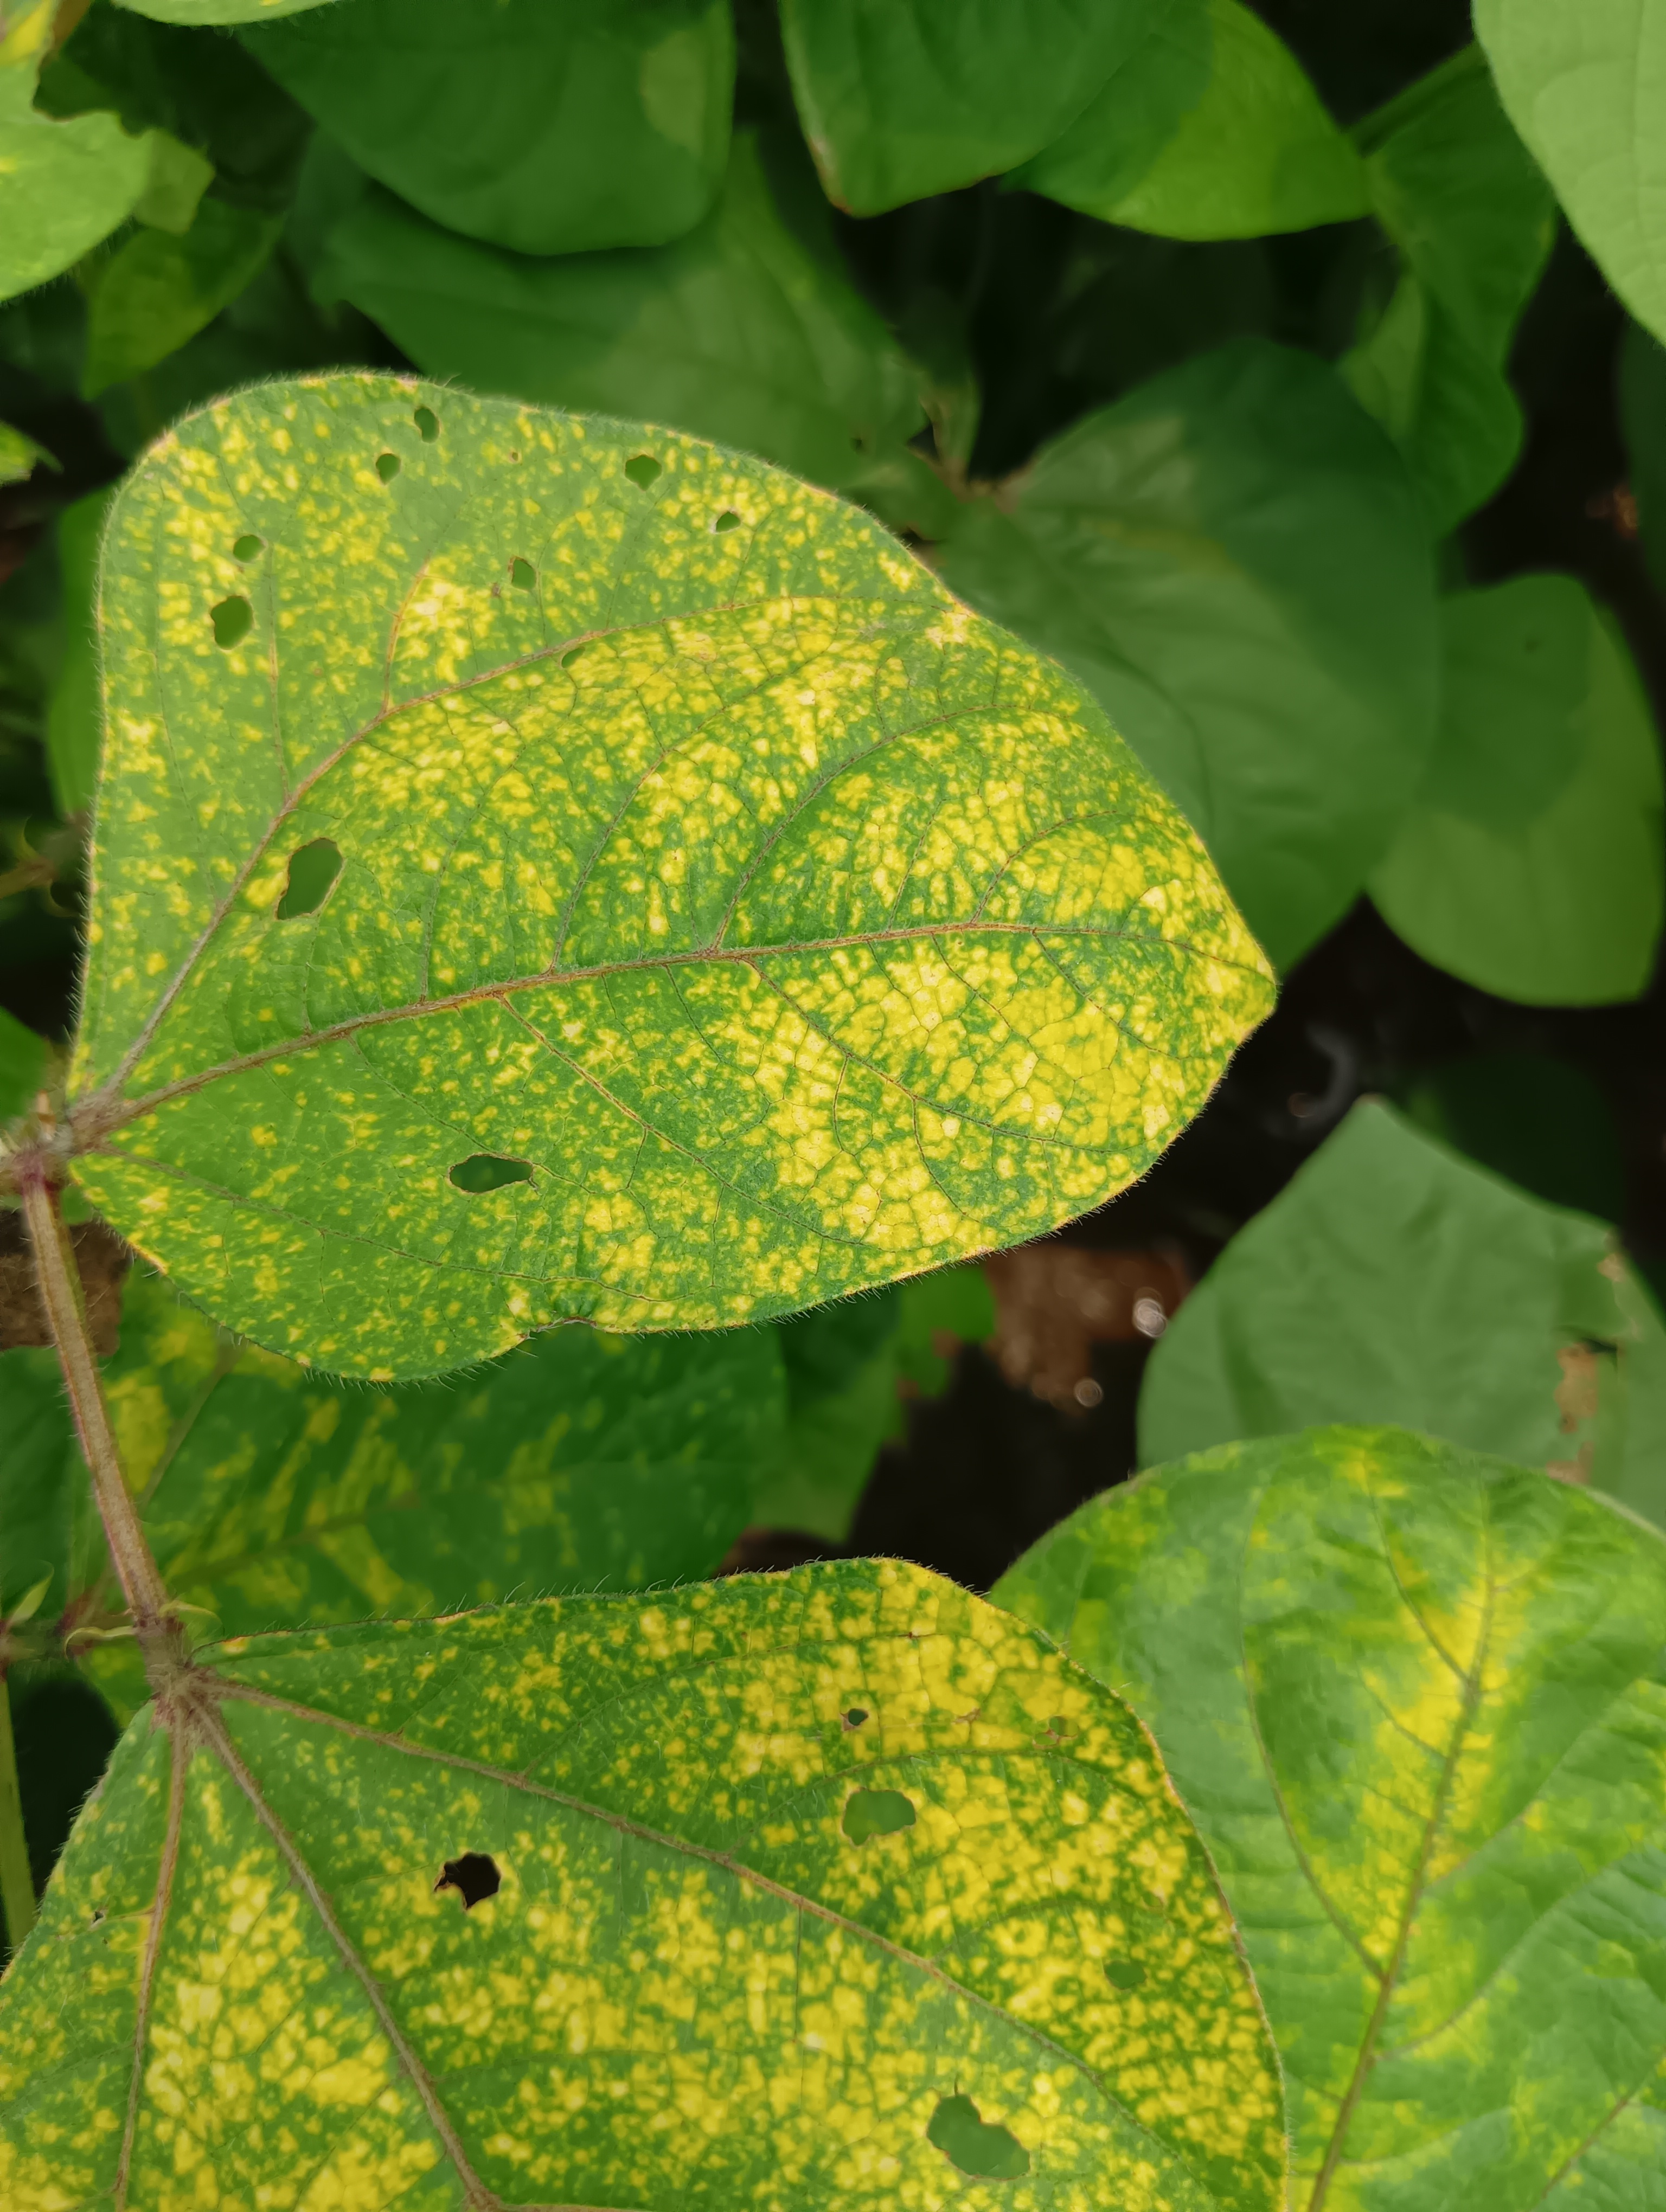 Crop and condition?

mungbean, yellow mosaic
